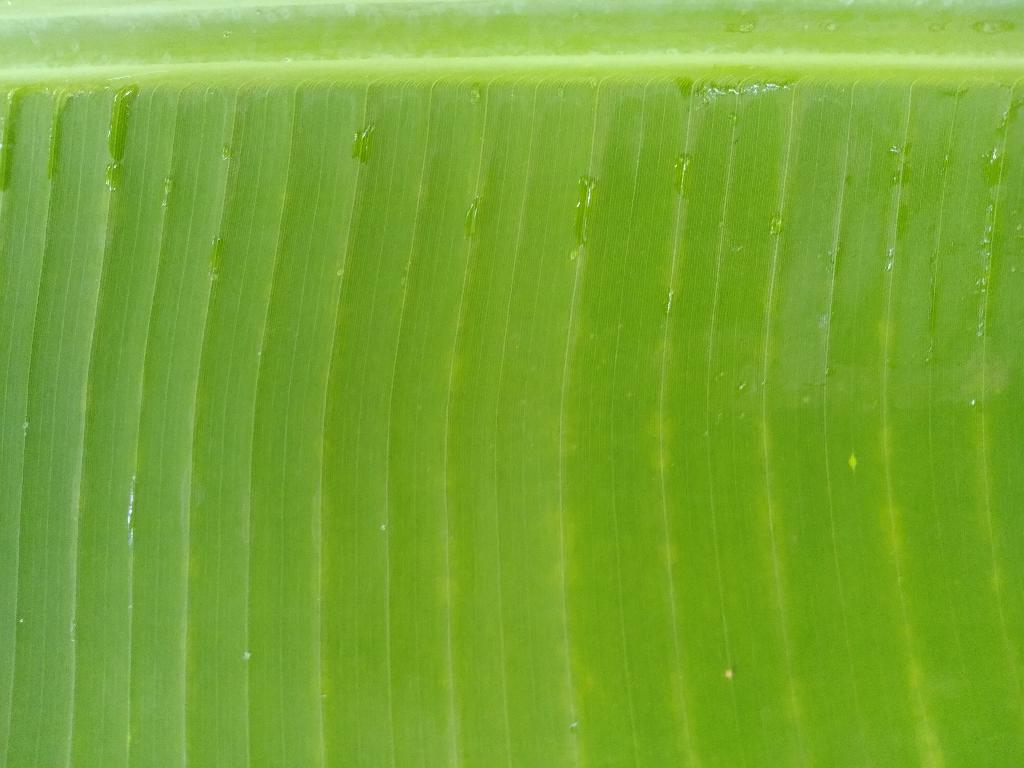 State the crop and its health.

banana, healthy
